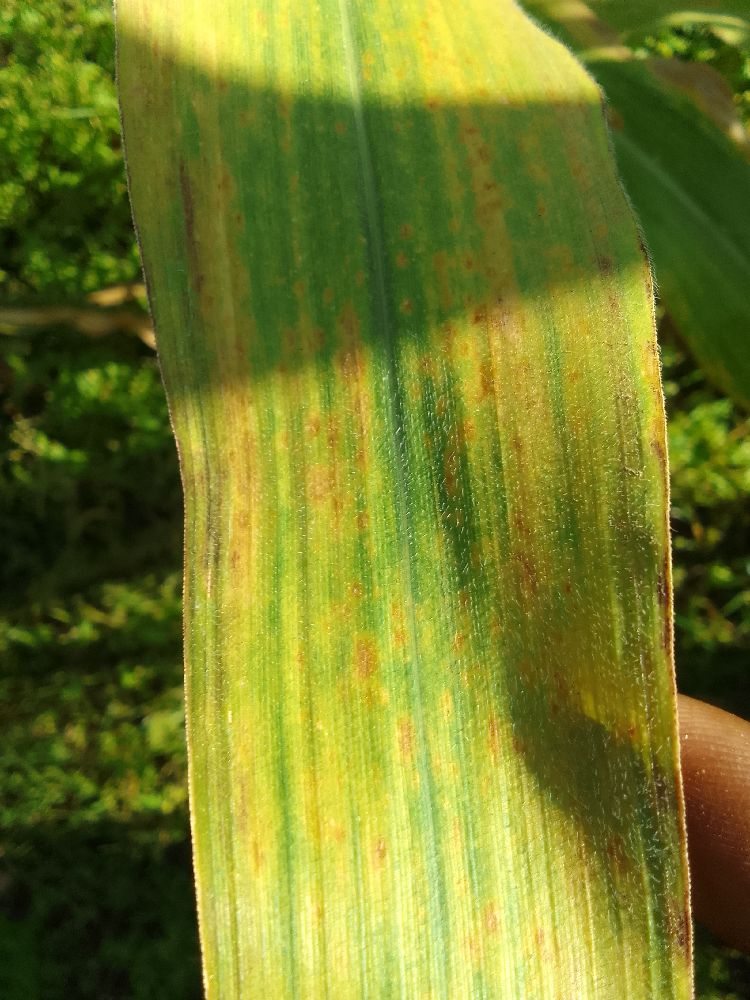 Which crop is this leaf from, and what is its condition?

maize, maize lethal necrosis
